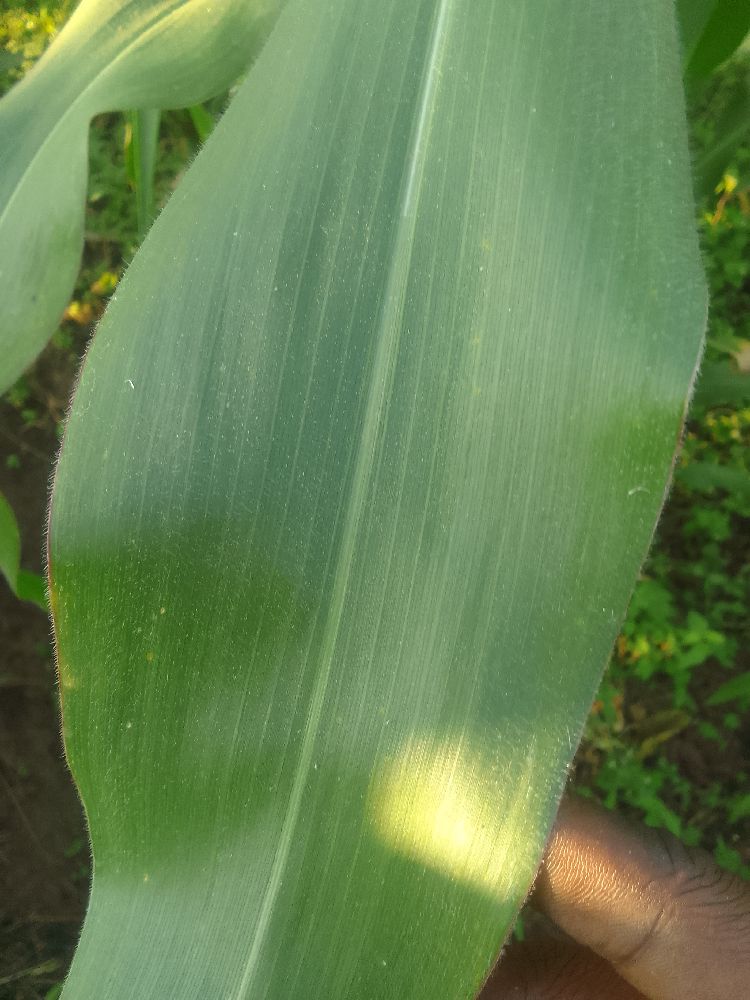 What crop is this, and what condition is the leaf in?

maize, healthy
